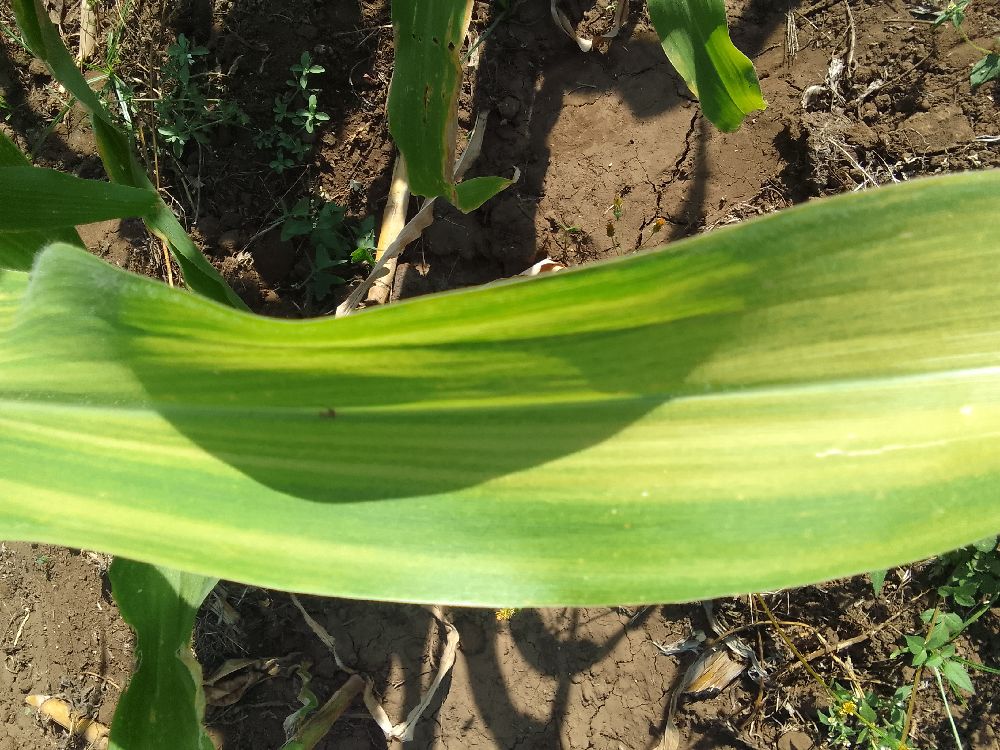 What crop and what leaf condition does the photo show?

maize, maize lethal necrosis
